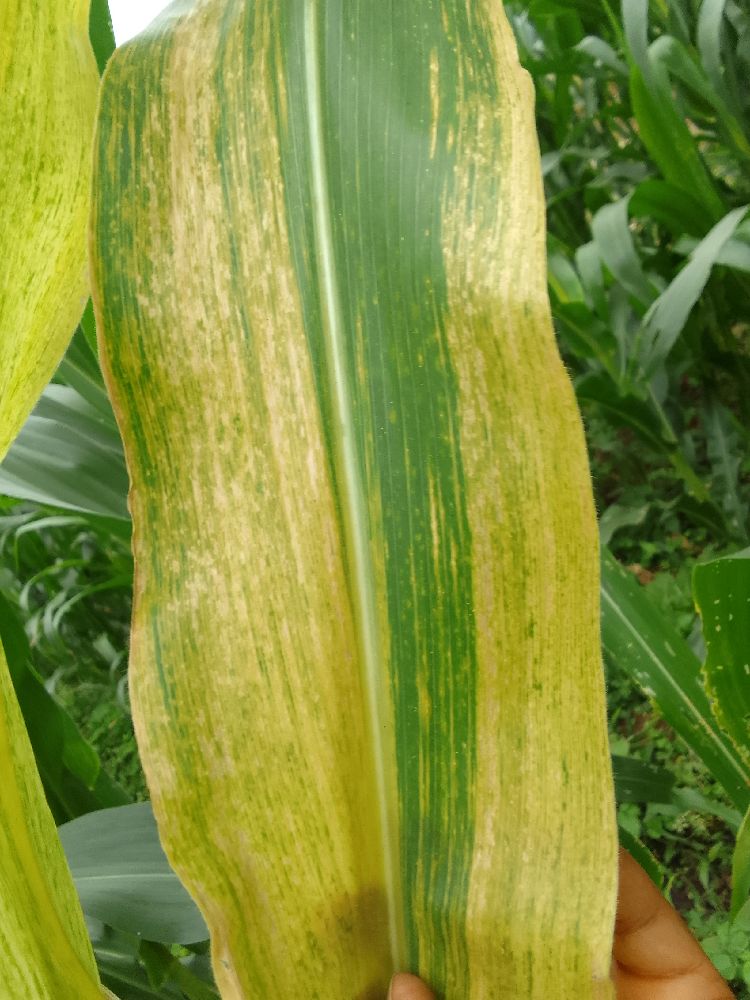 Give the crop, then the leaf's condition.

maize, maize lethal necrosis
